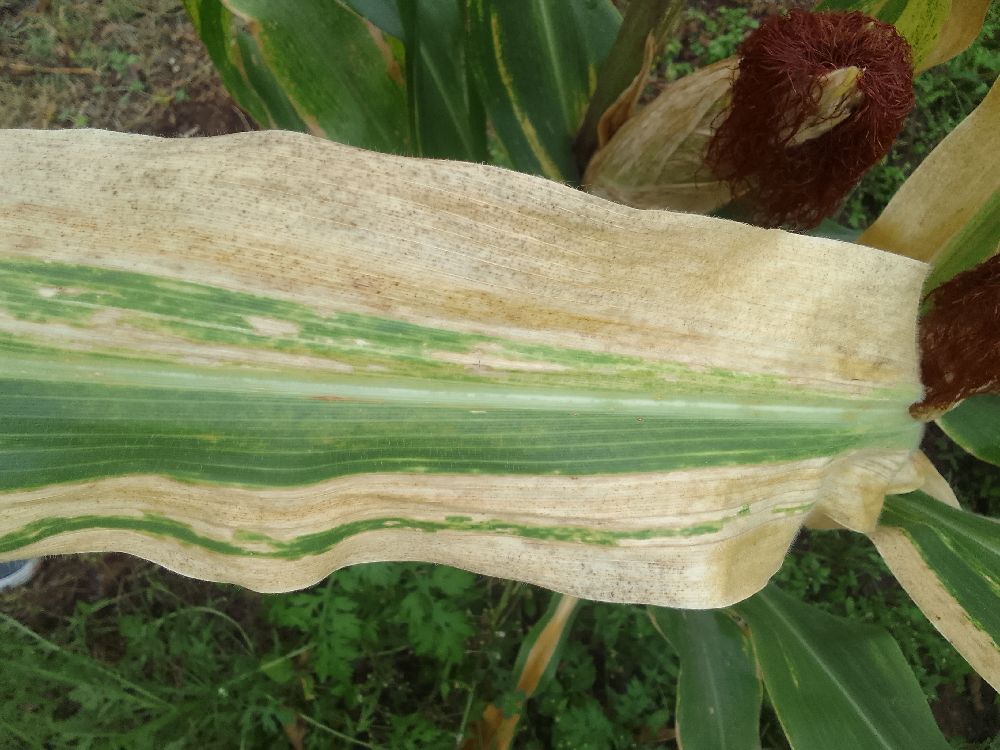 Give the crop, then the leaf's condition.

maize, maize lethal necrosis
